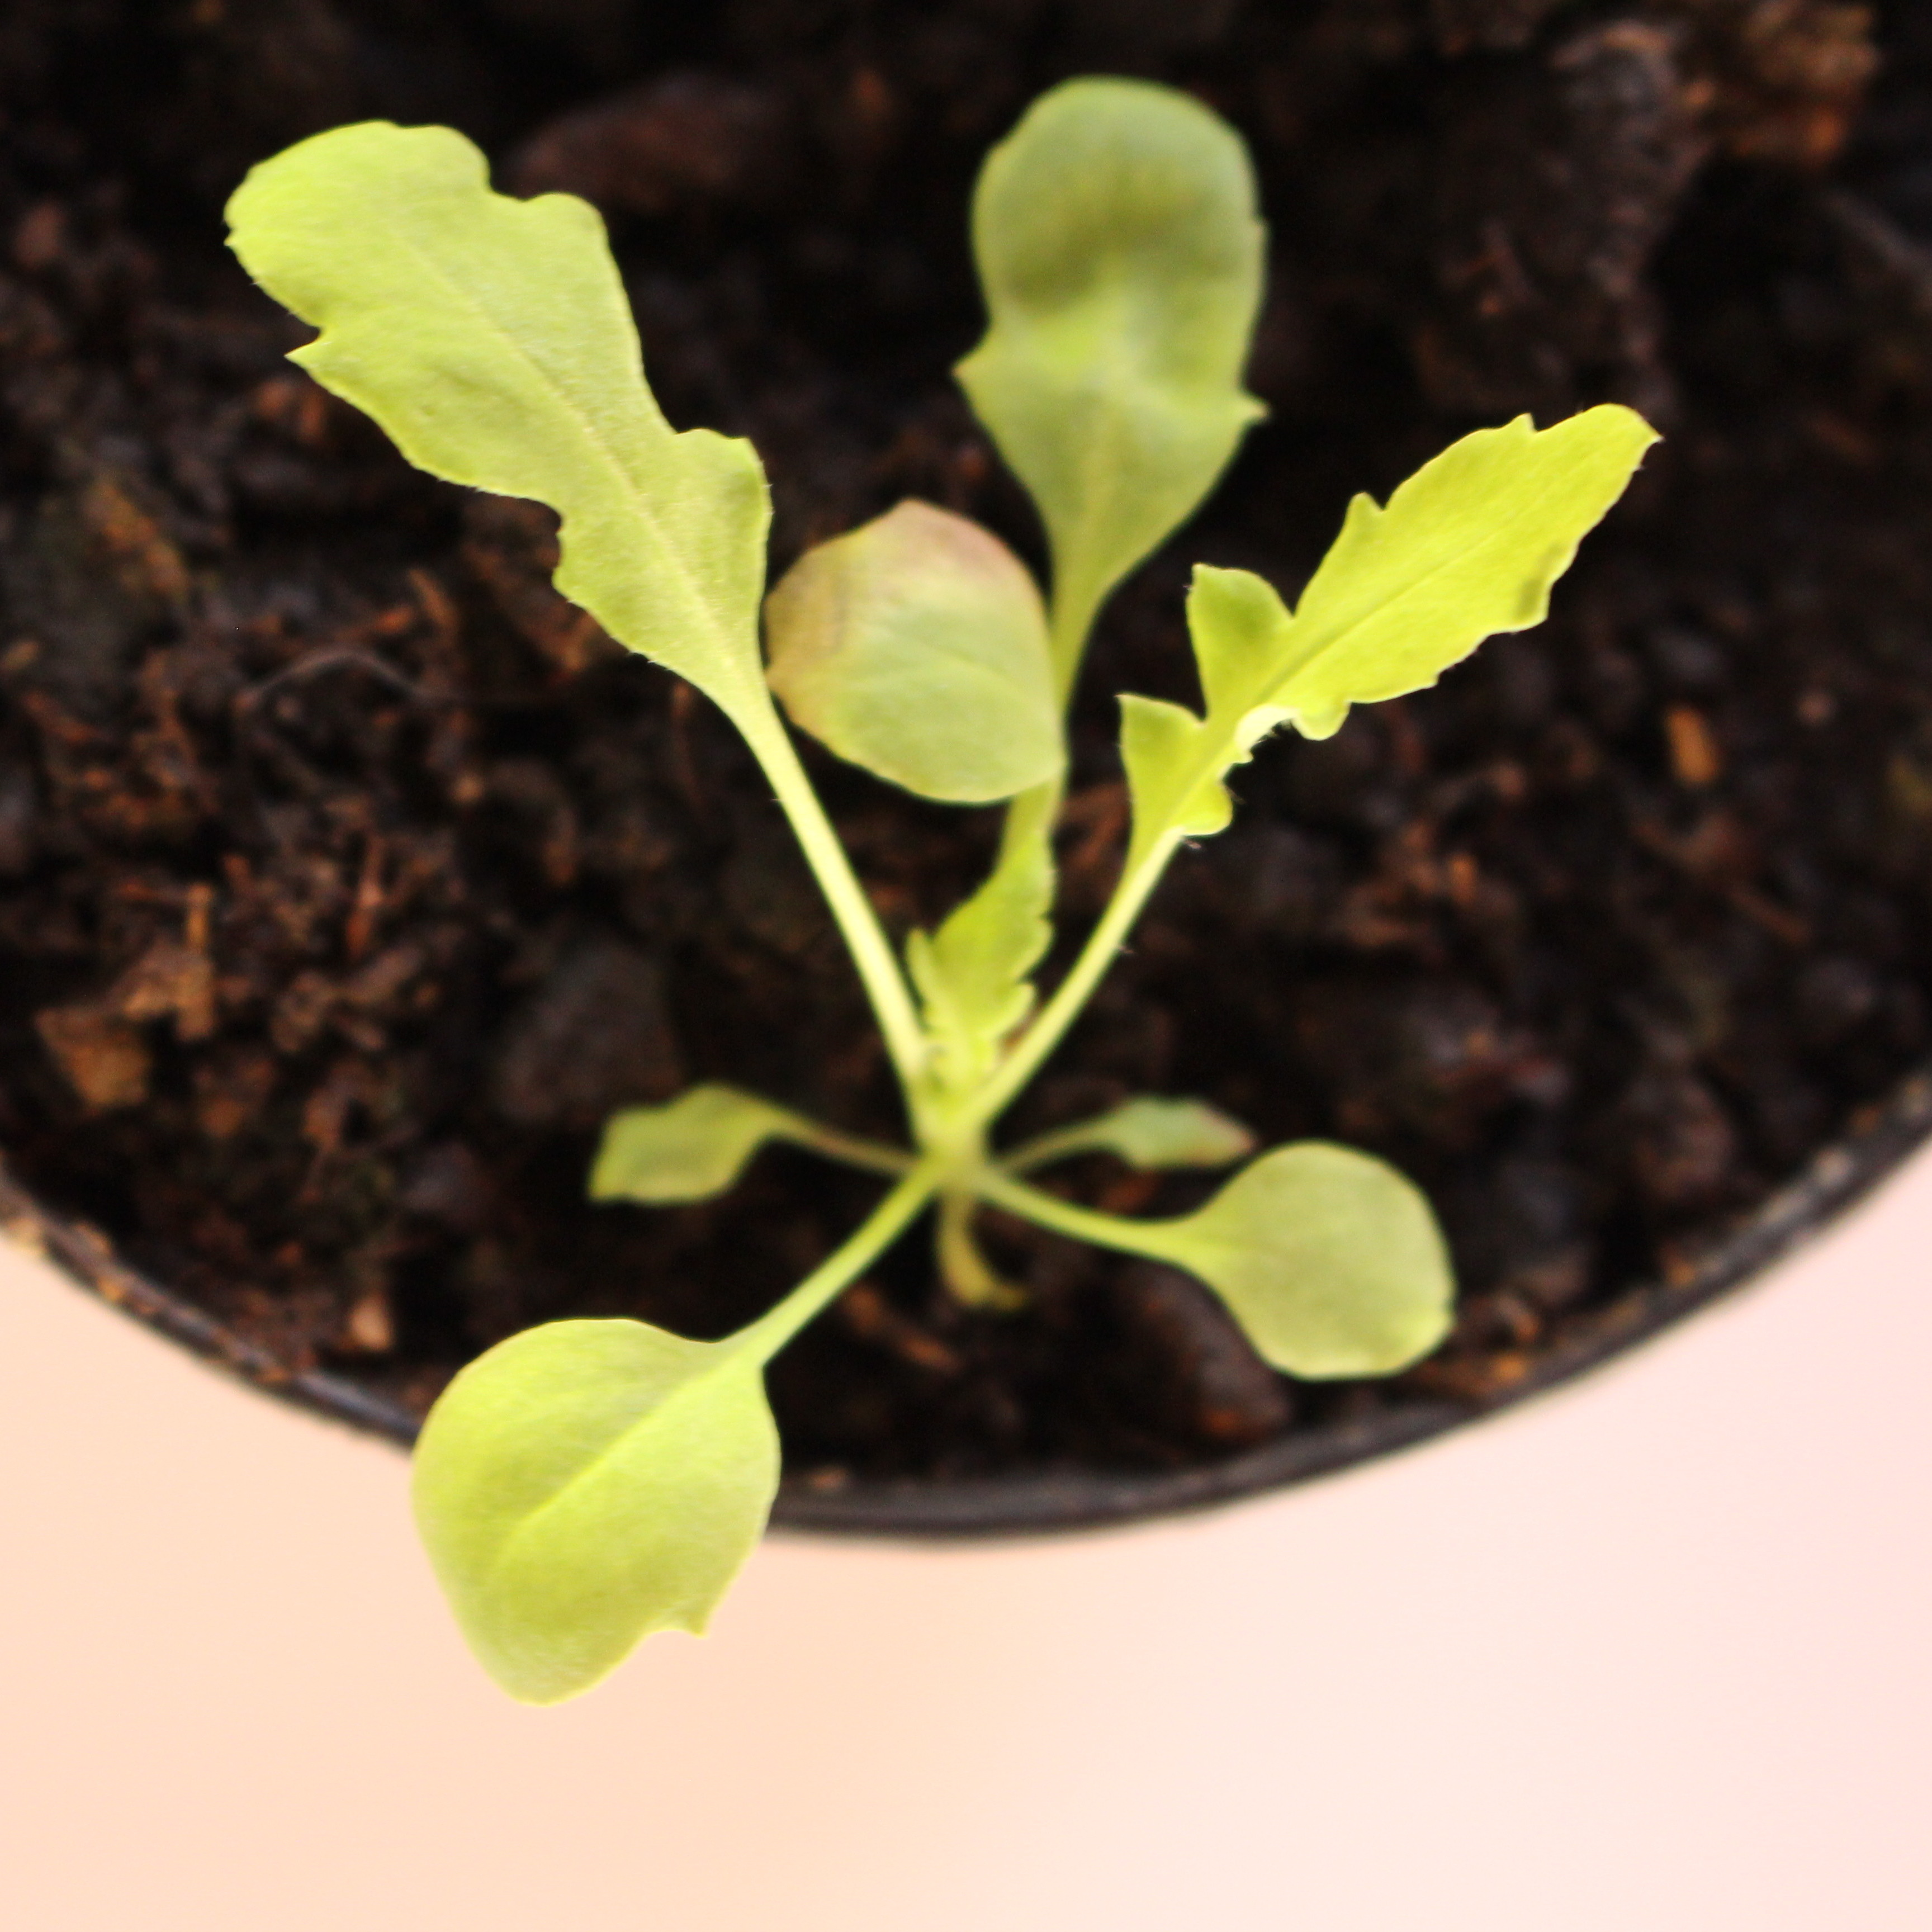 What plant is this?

Papaver rhoeas
